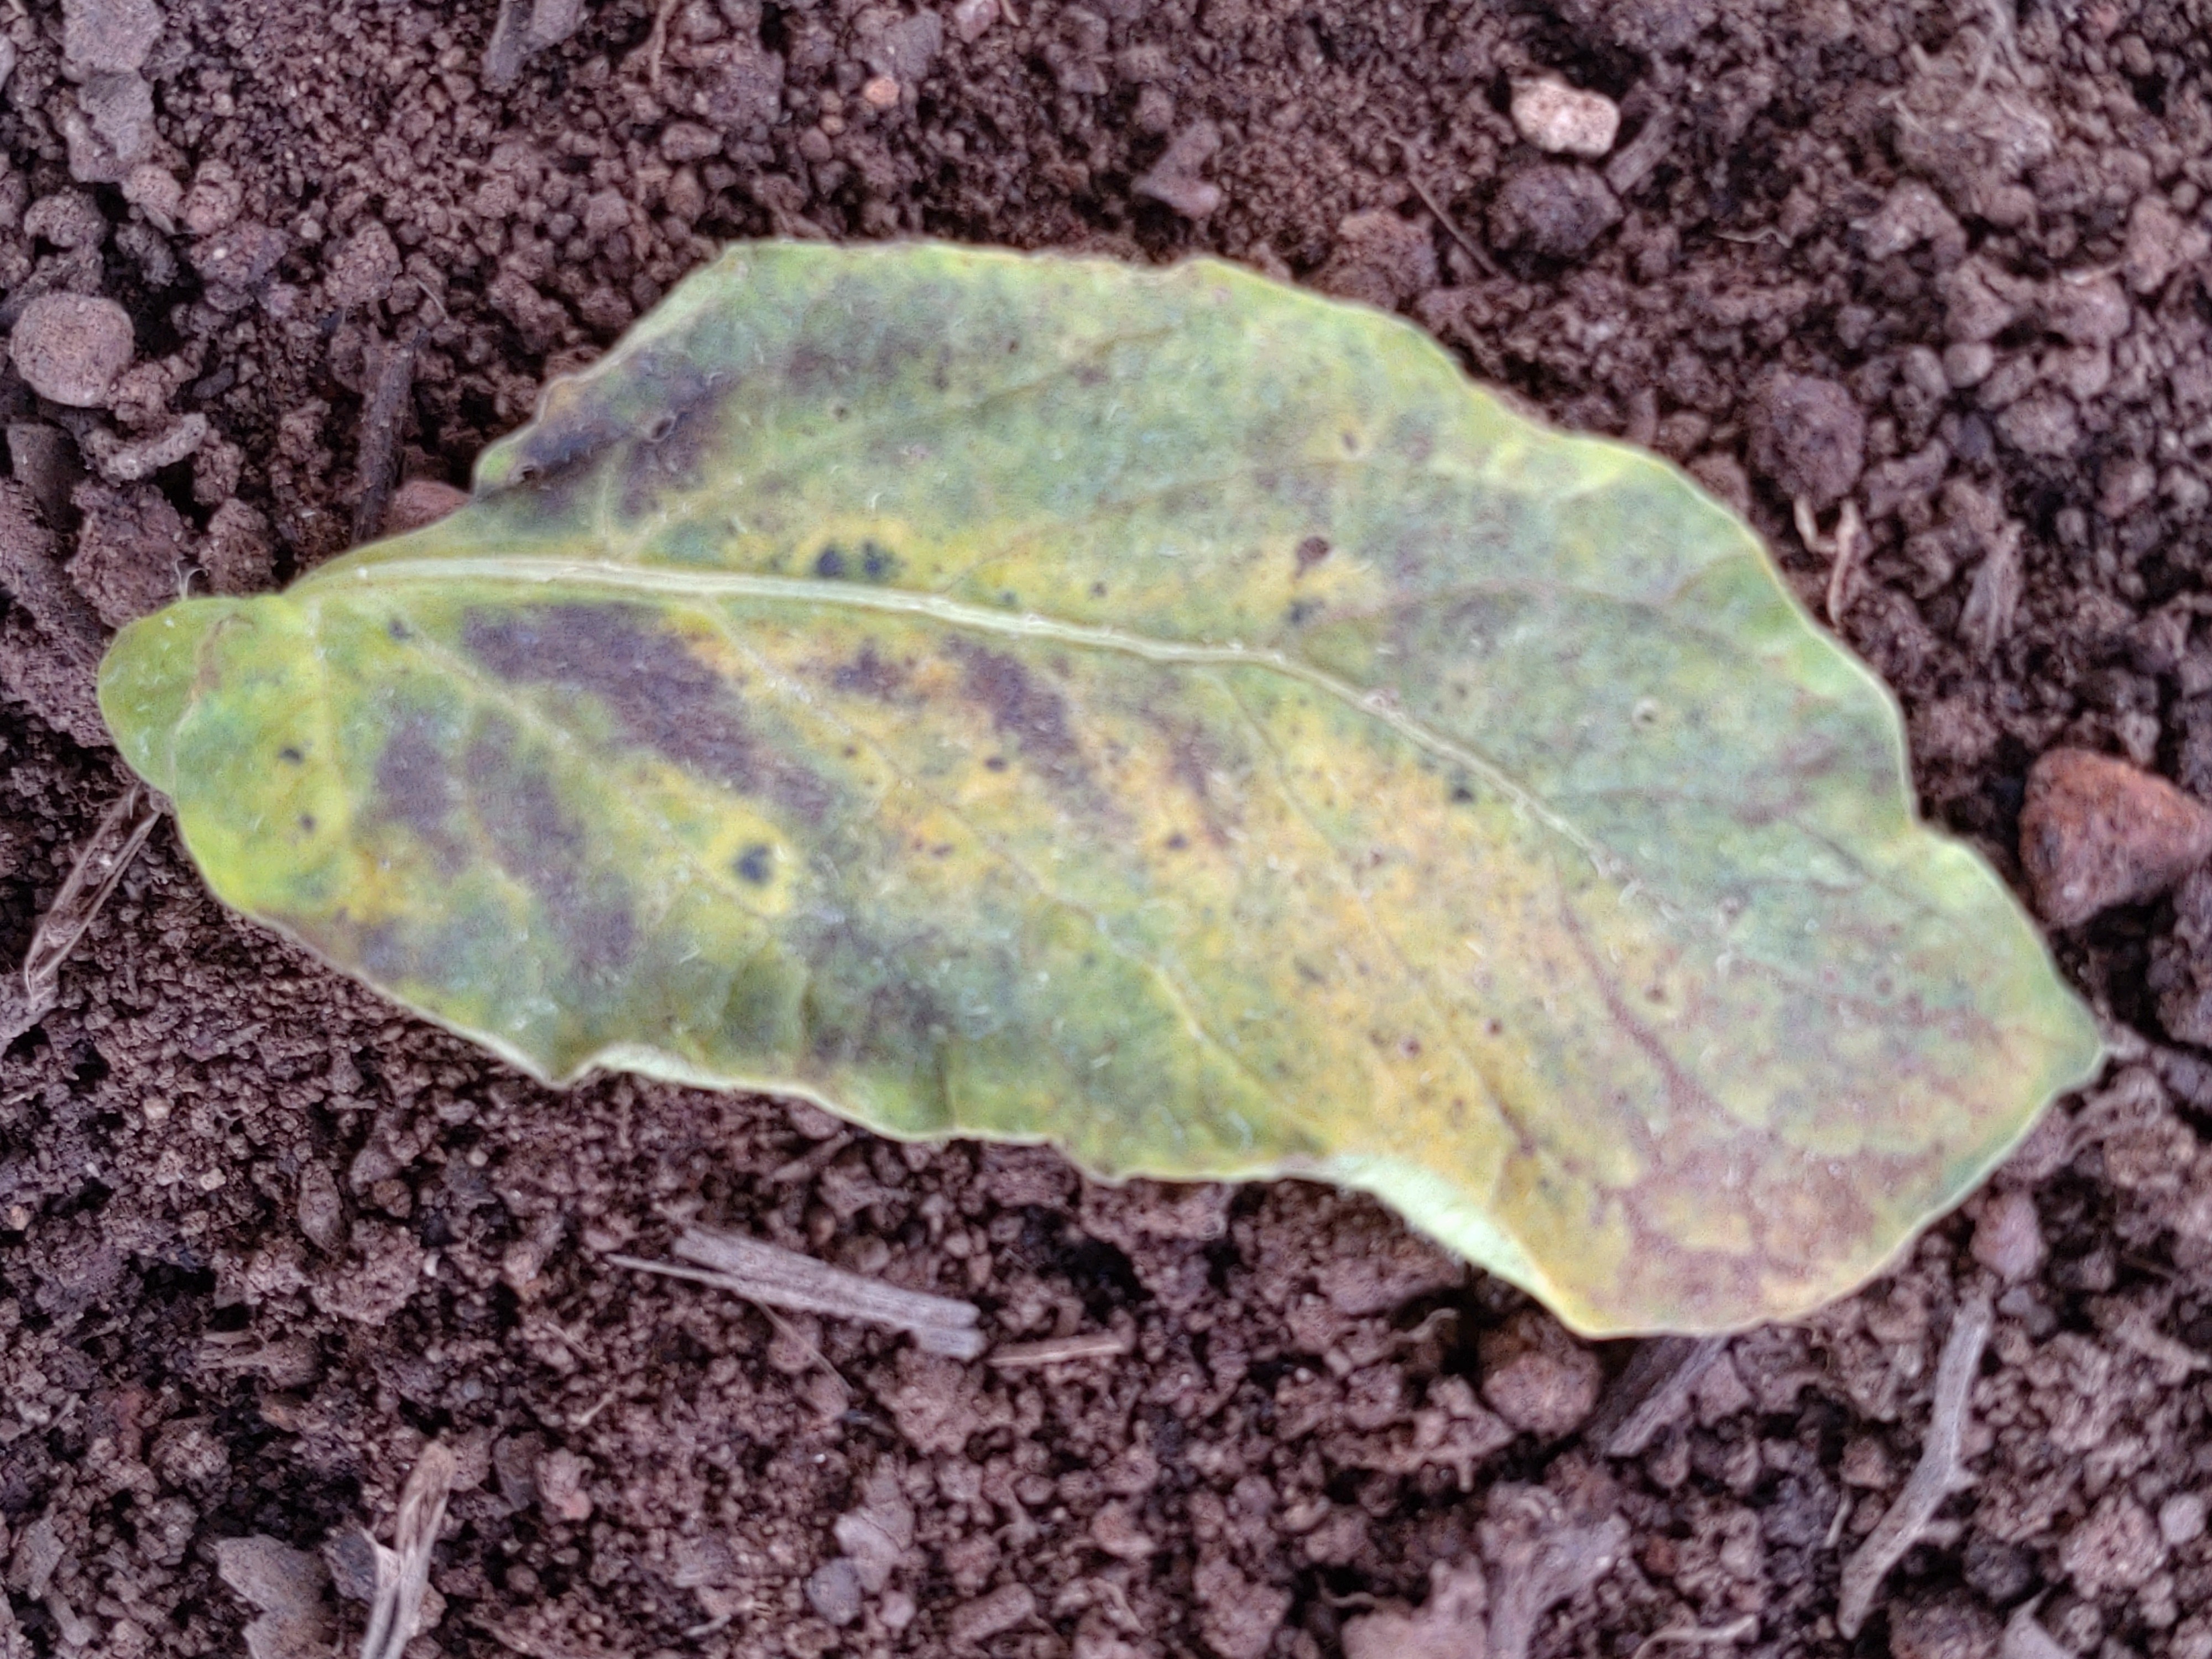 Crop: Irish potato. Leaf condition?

late blight
